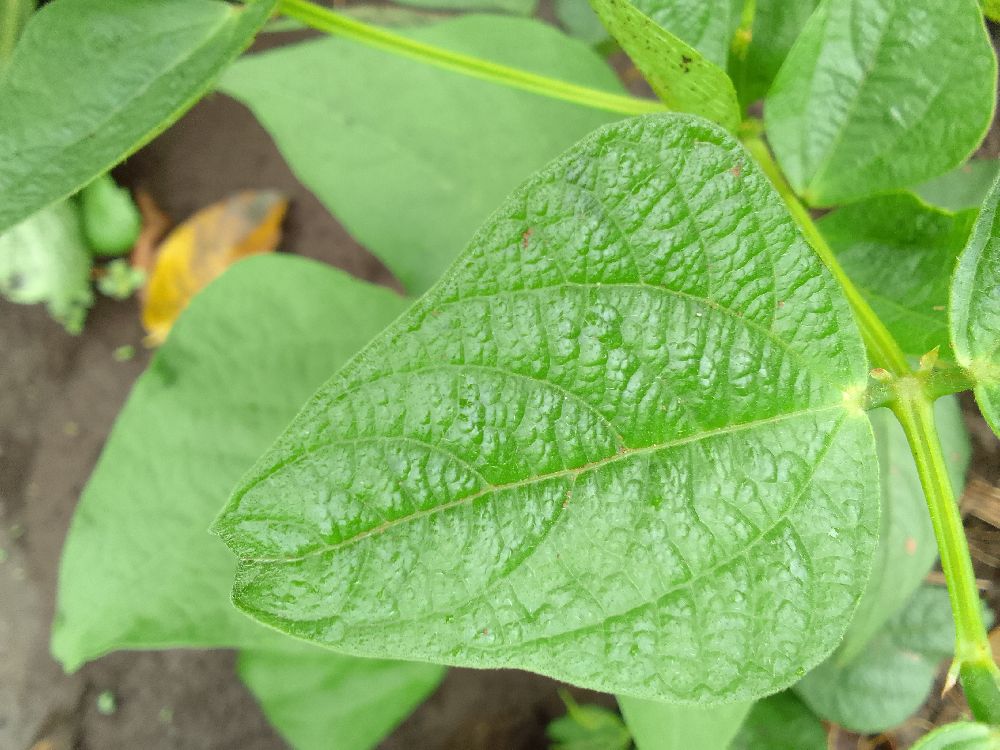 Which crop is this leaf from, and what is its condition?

common bean, healthy
